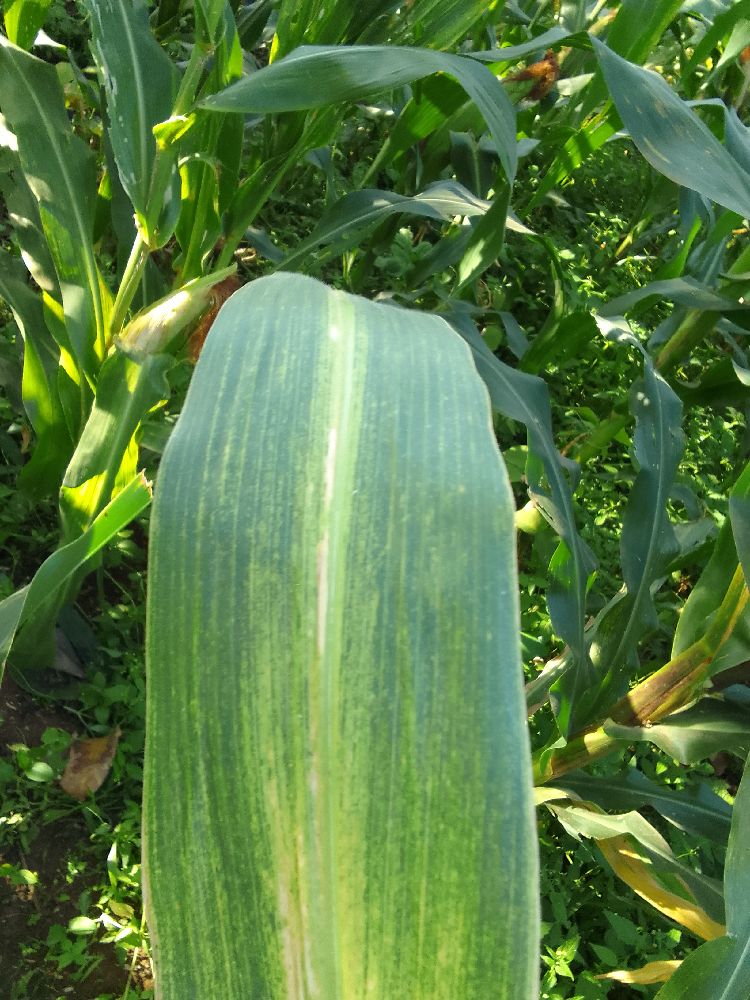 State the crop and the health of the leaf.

maize, maize lethal necrosis
